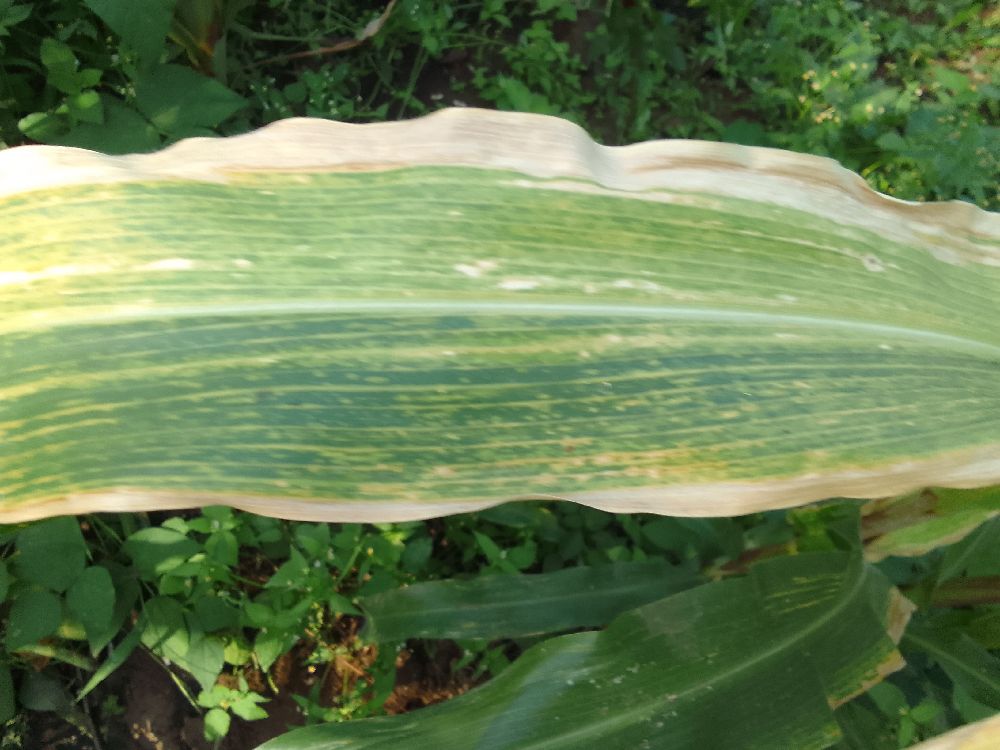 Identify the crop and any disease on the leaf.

maize, maize lethal necrosis
